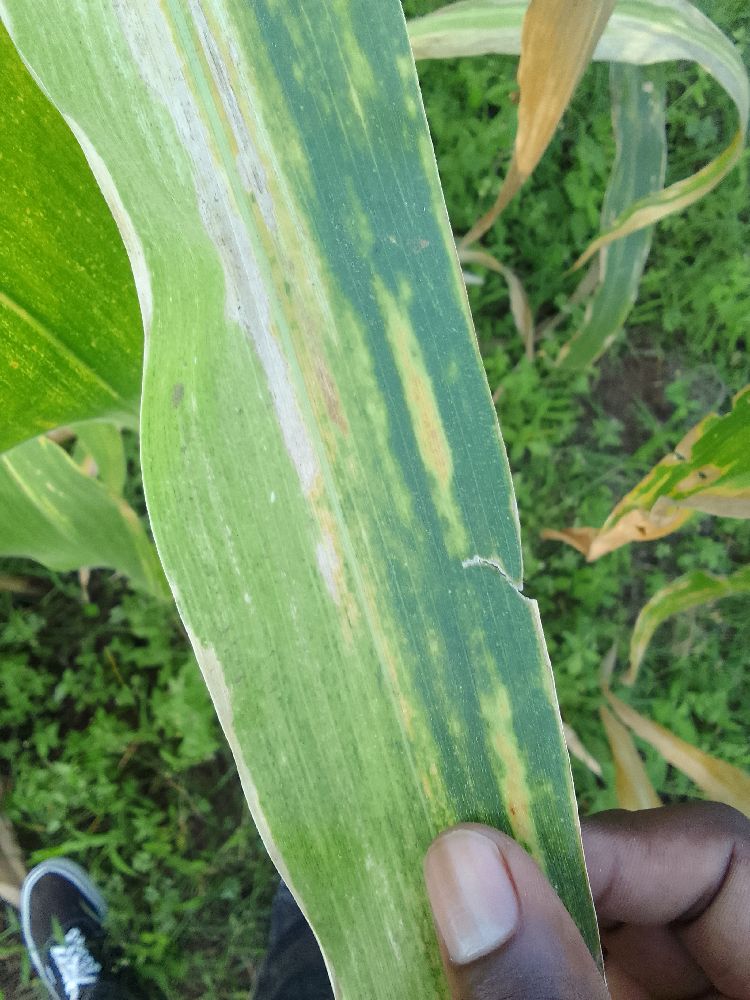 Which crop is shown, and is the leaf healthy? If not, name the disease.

maize, maize lethal necrosis
